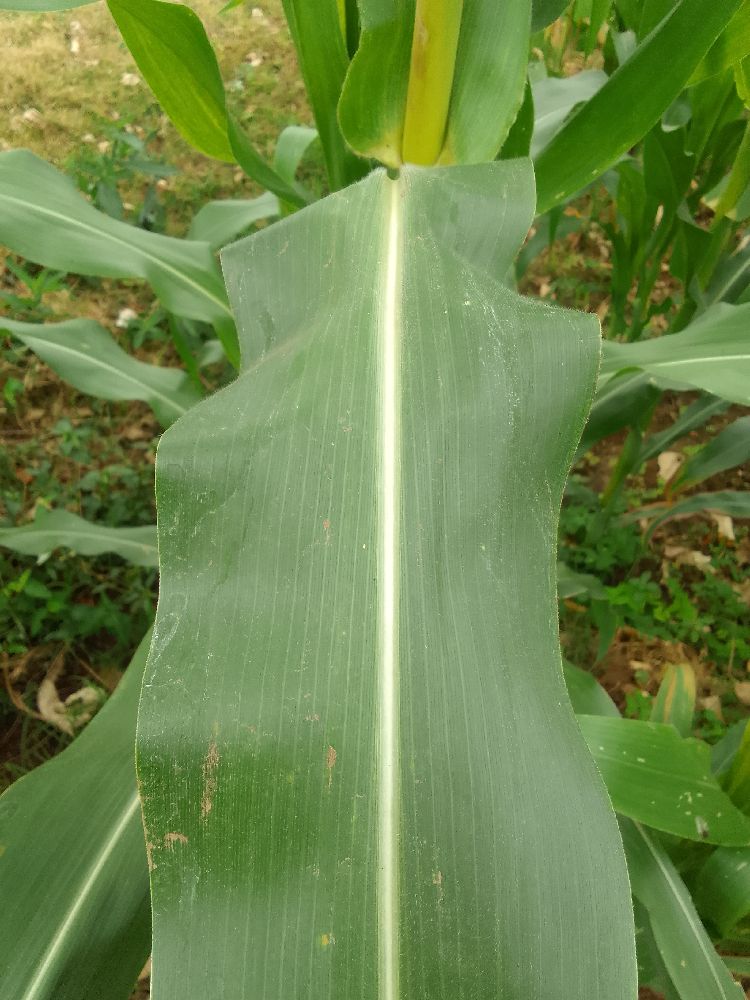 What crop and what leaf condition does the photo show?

maize, healthy
